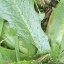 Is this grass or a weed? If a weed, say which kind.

structured weed
